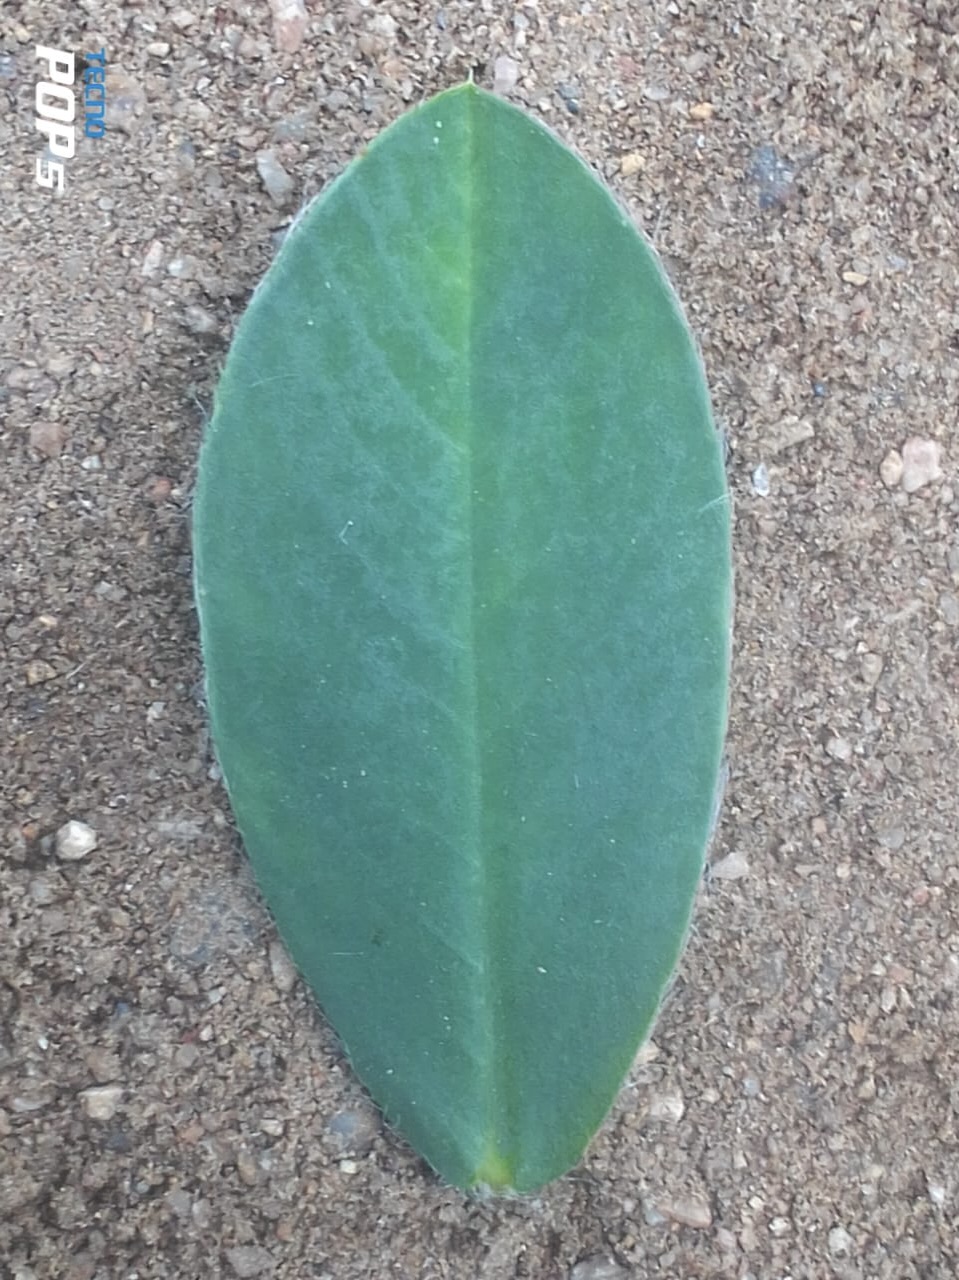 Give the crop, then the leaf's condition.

peanut, healthy leaves
